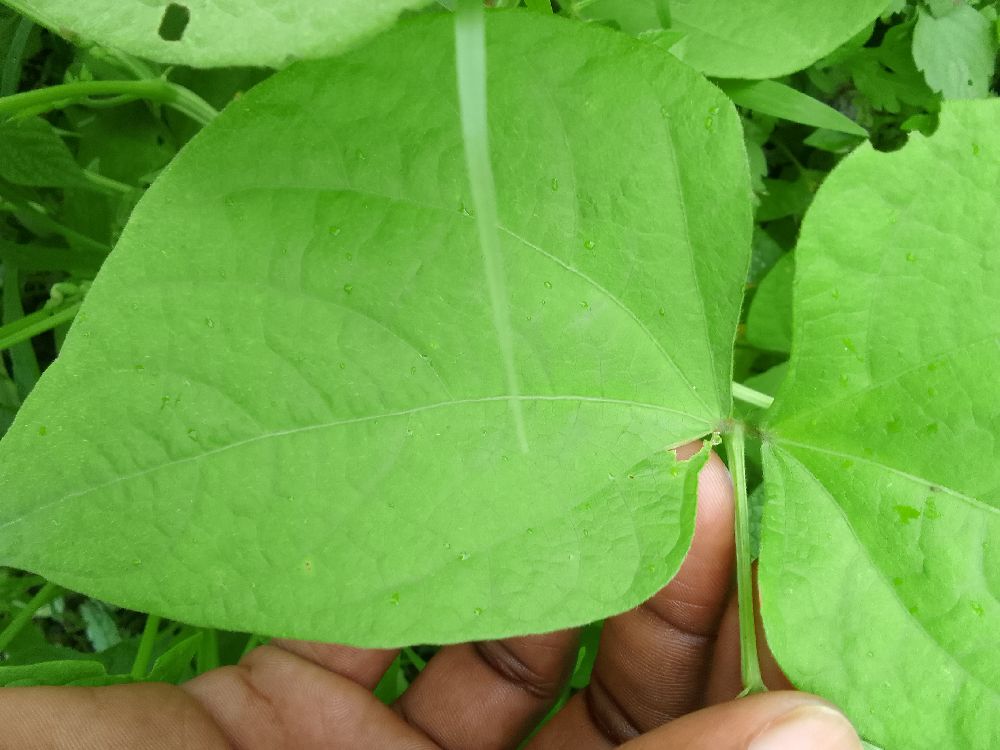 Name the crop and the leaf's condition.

common bean, healthy
